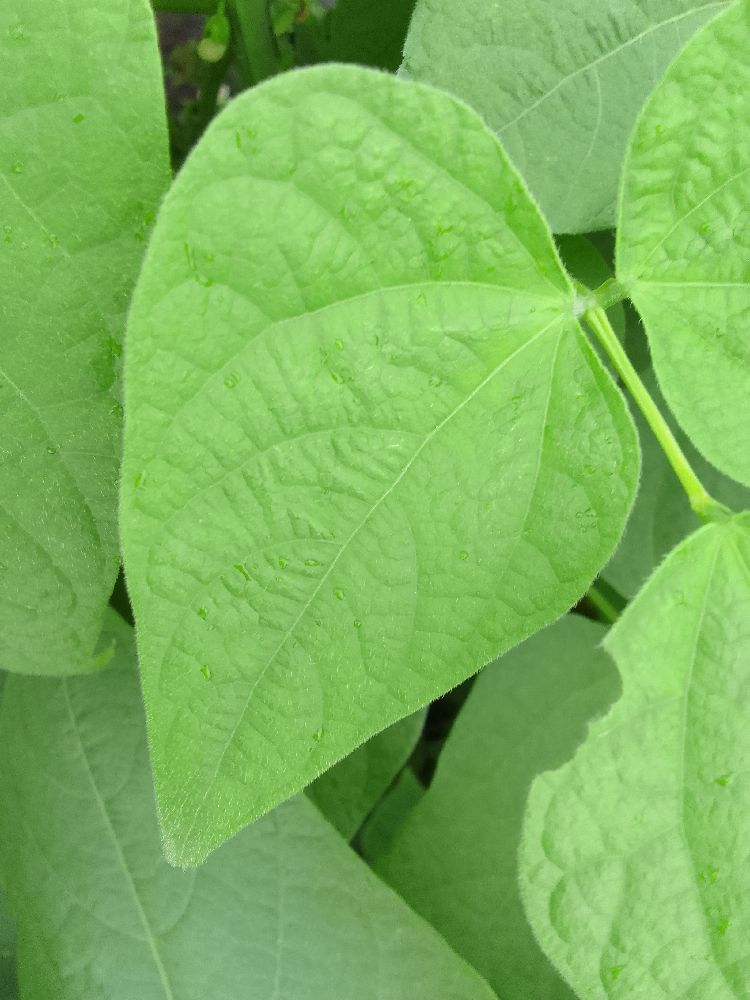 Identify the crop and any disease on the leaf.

common bean, healthy
